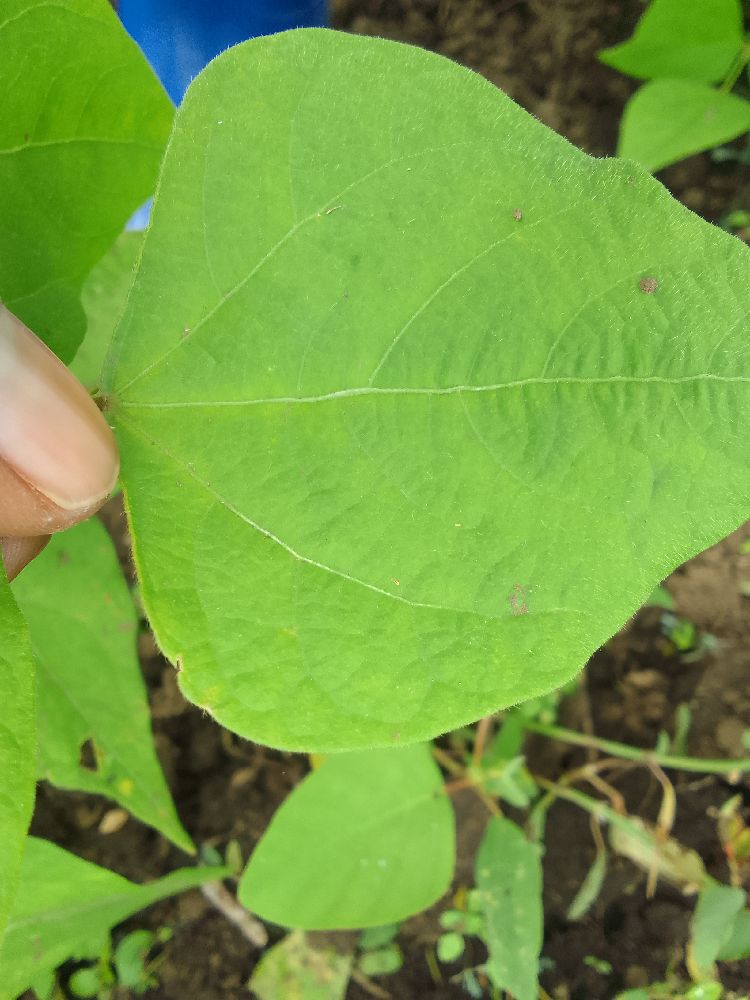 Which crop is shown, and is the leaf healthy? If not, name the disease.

common bean, healthy
